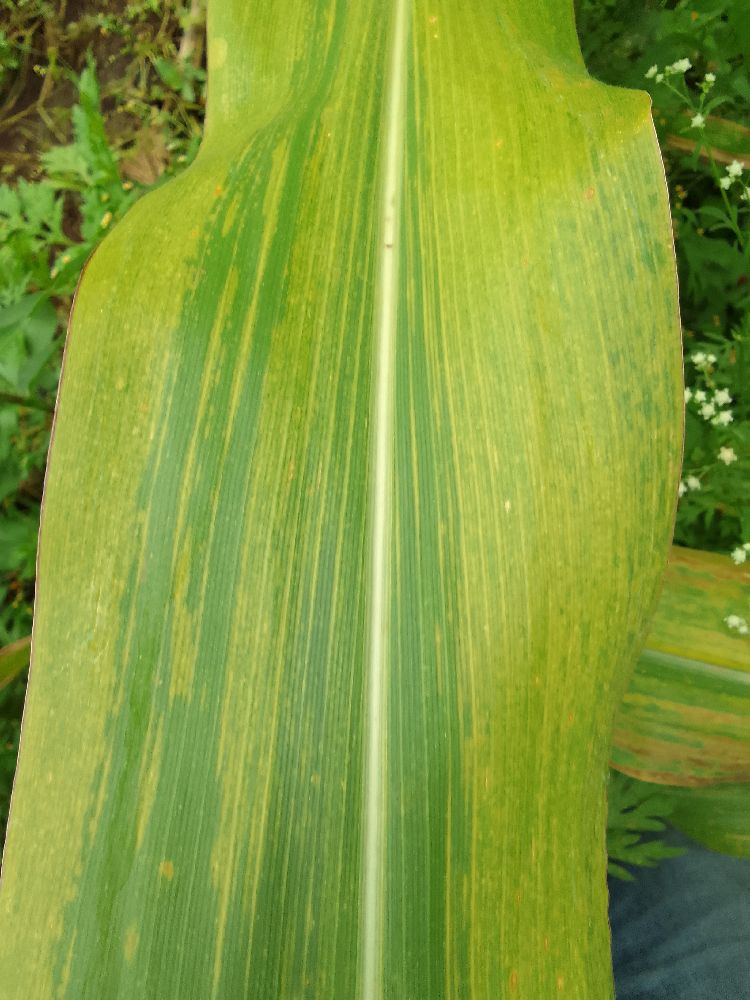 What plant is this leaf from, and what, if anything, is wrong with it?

maize, maize lethal necrosis
